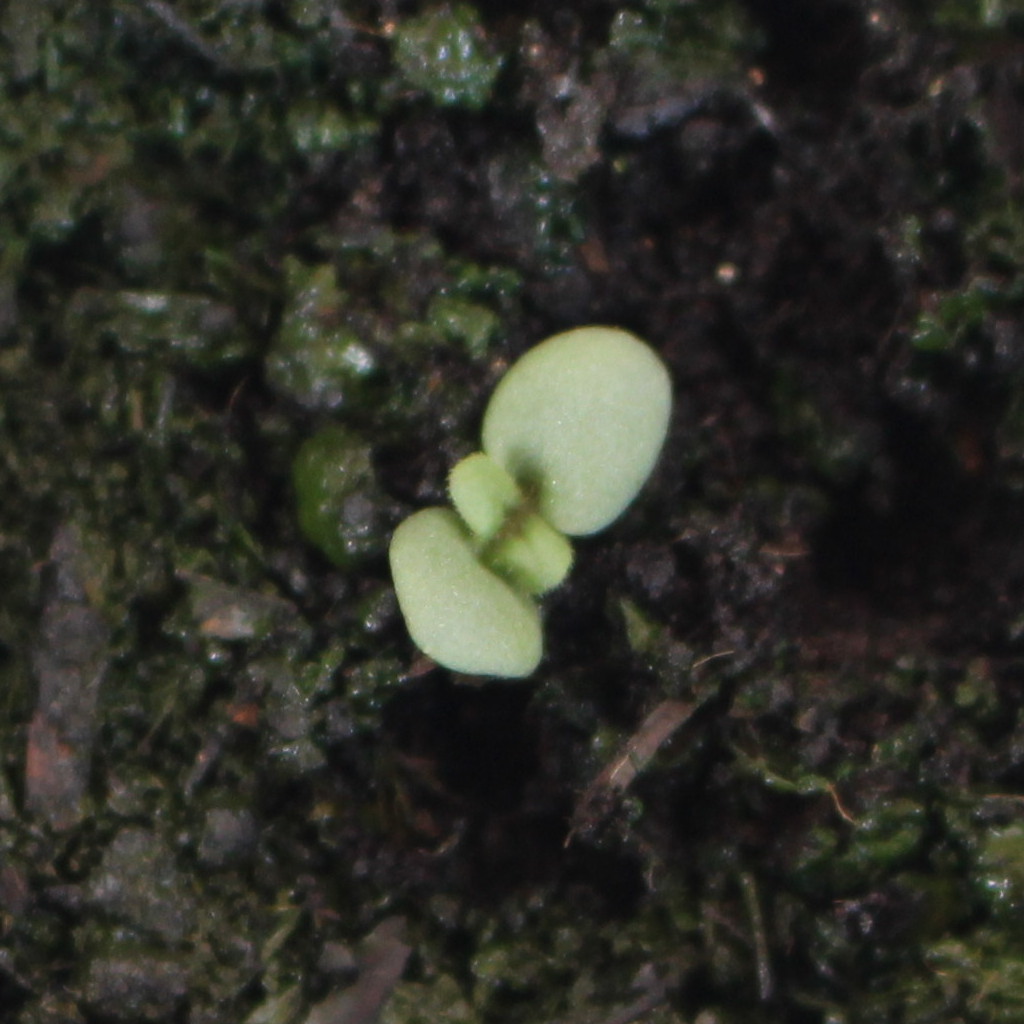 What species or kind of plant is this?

Veronica persica
